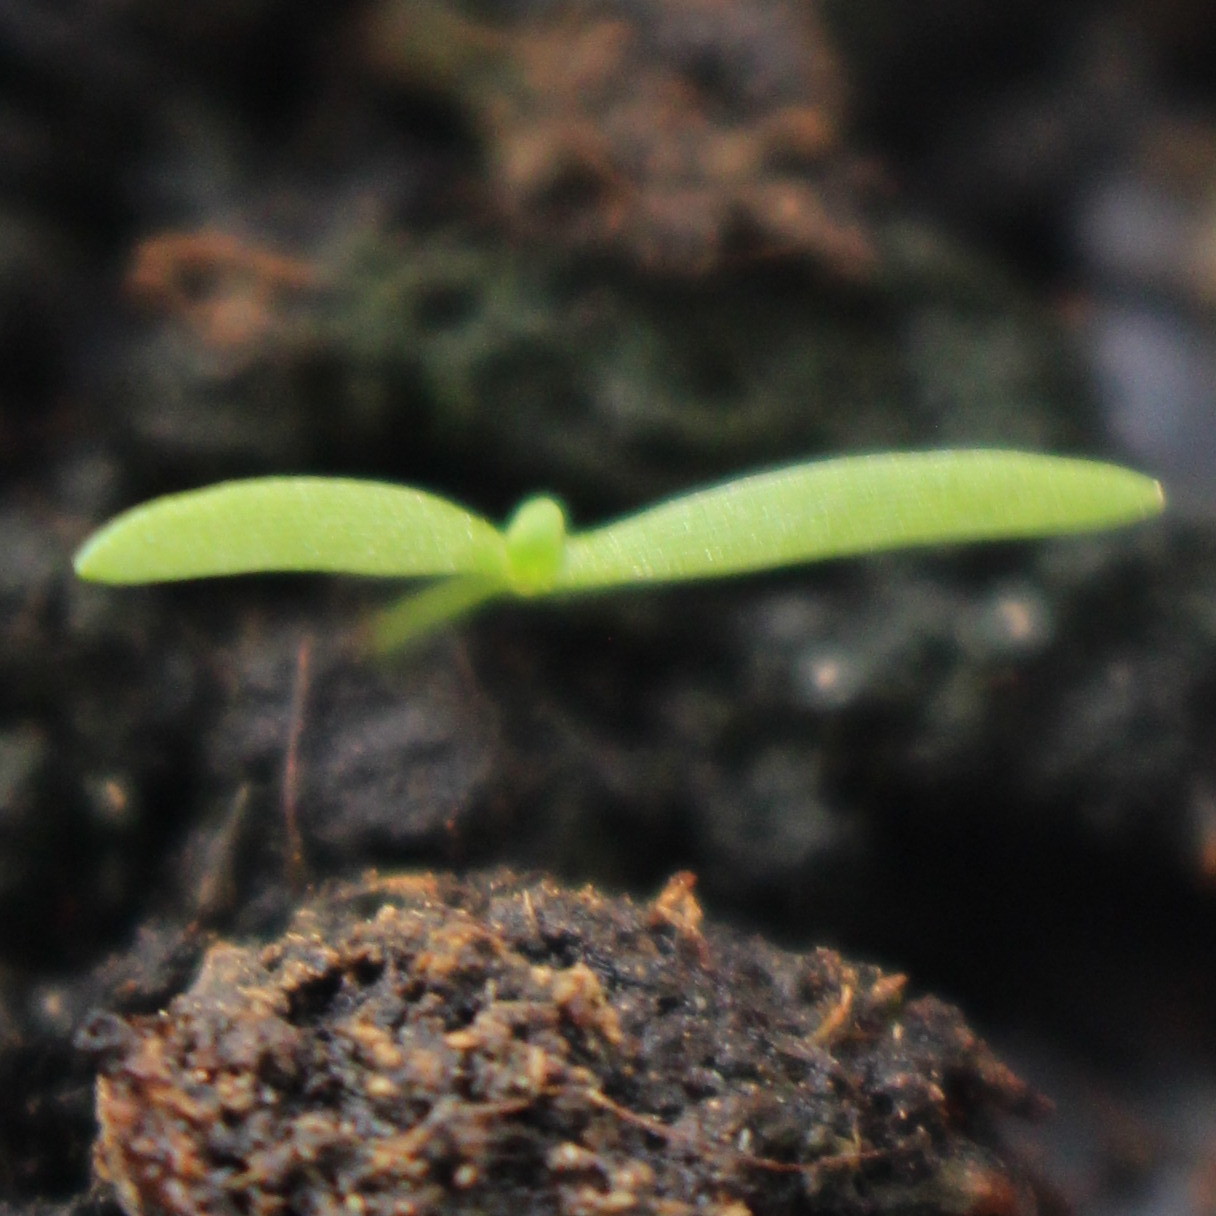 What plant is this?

Papaver rhoeas
